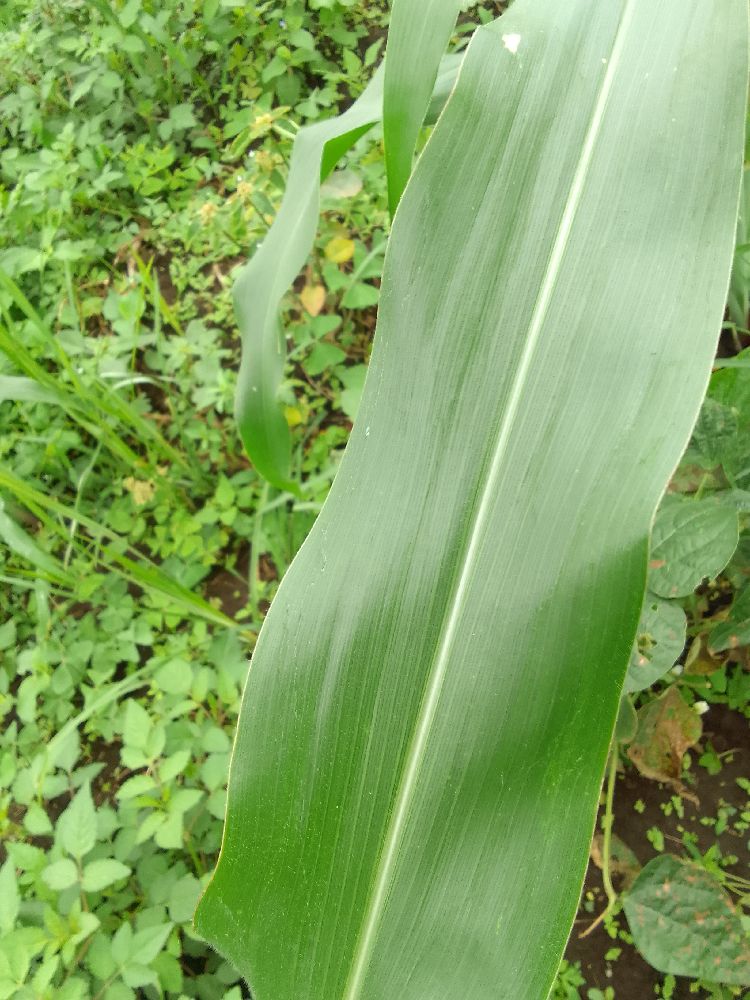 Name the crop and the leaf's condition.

maize, healthy
